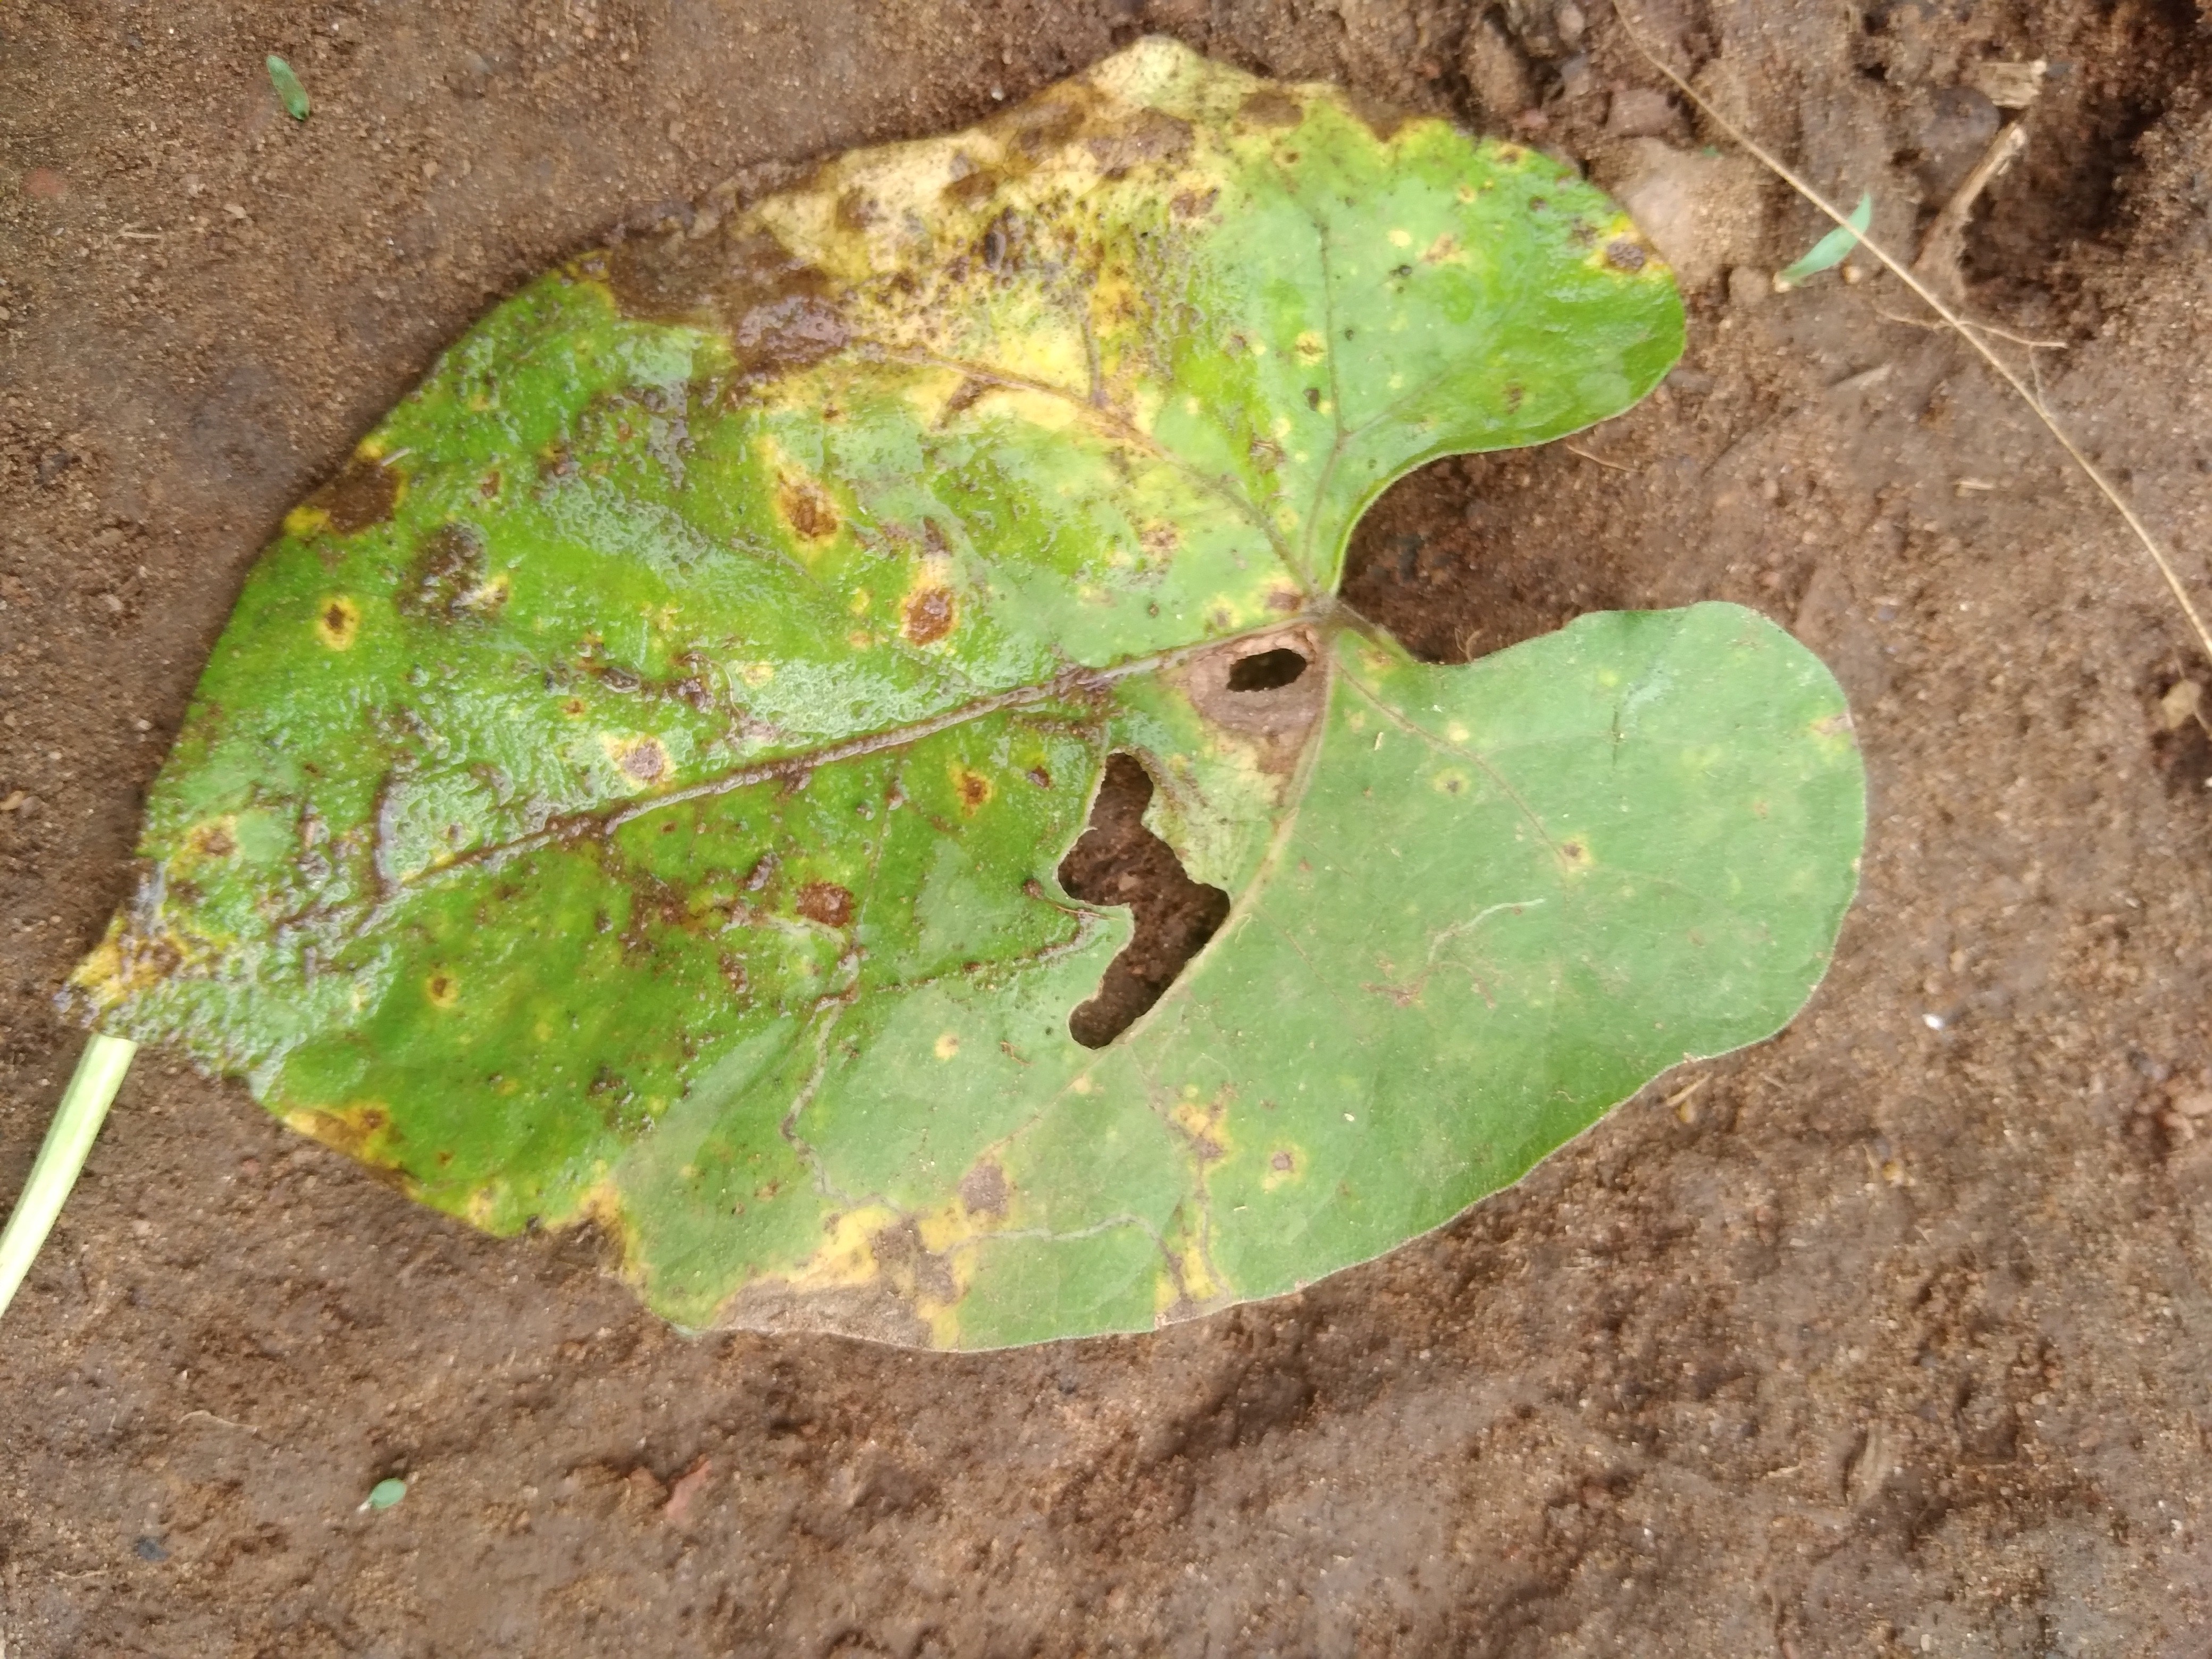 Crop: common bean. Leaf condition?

rust
